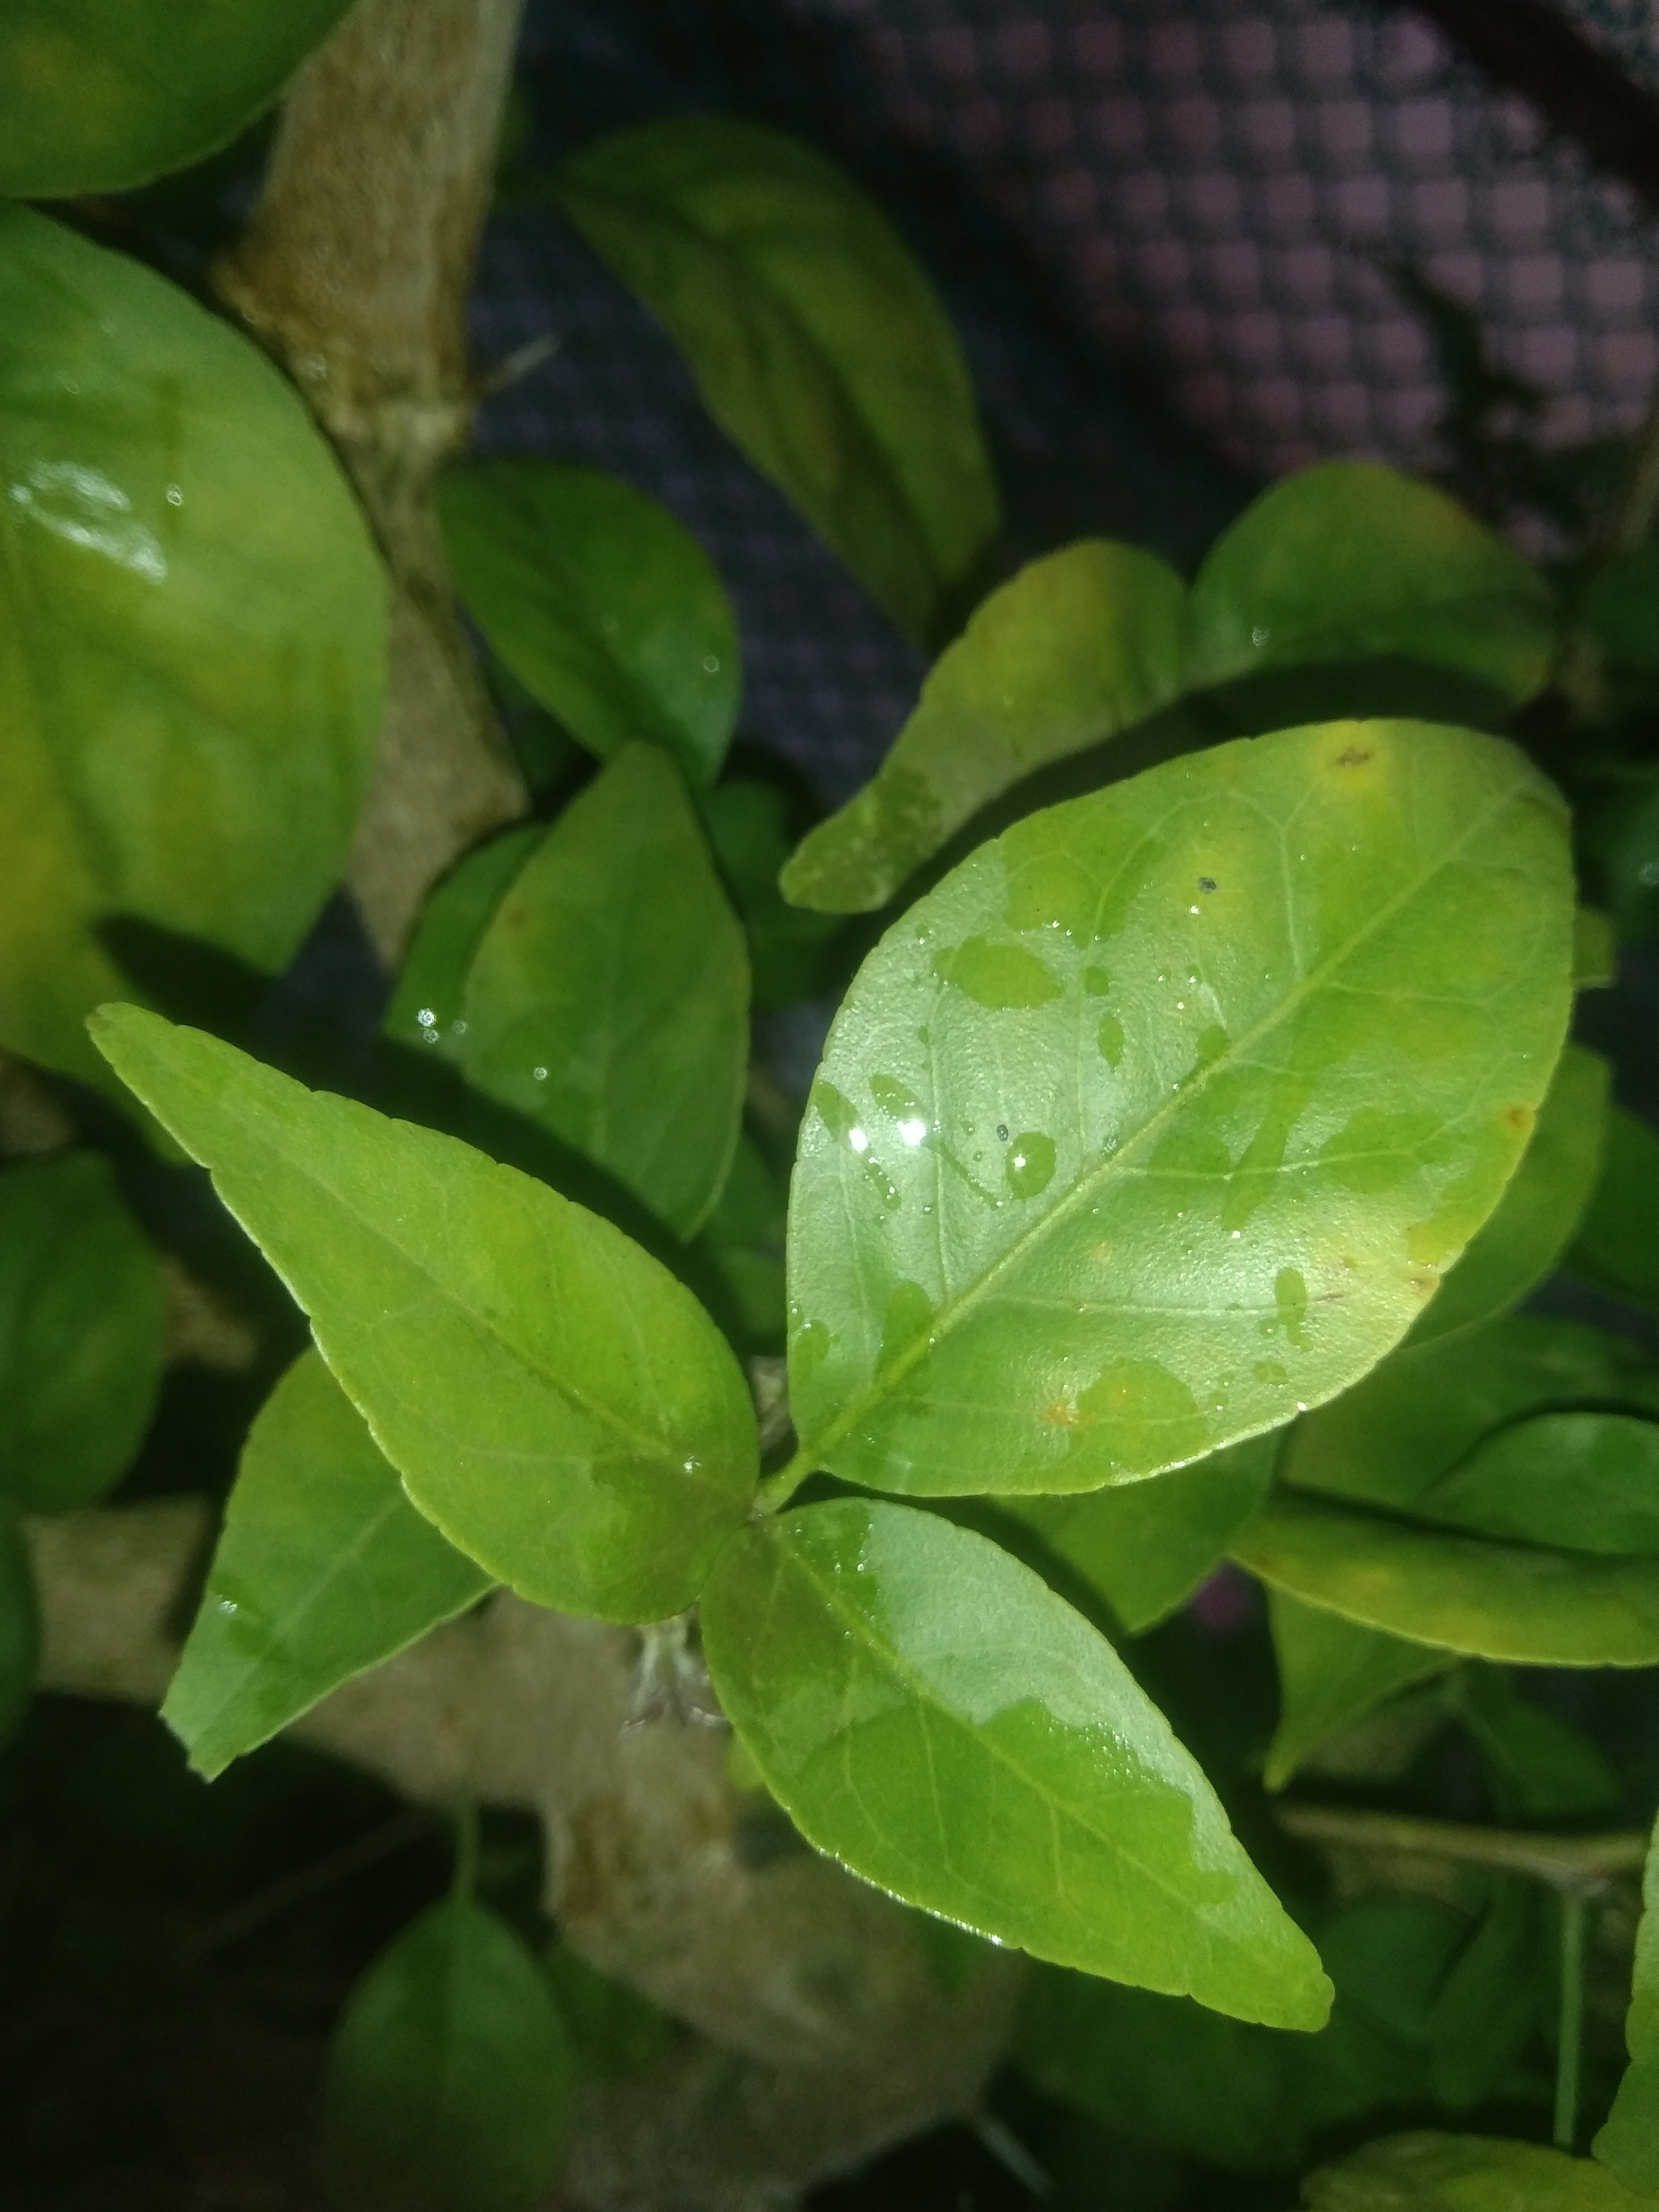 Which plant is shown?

wood apple
